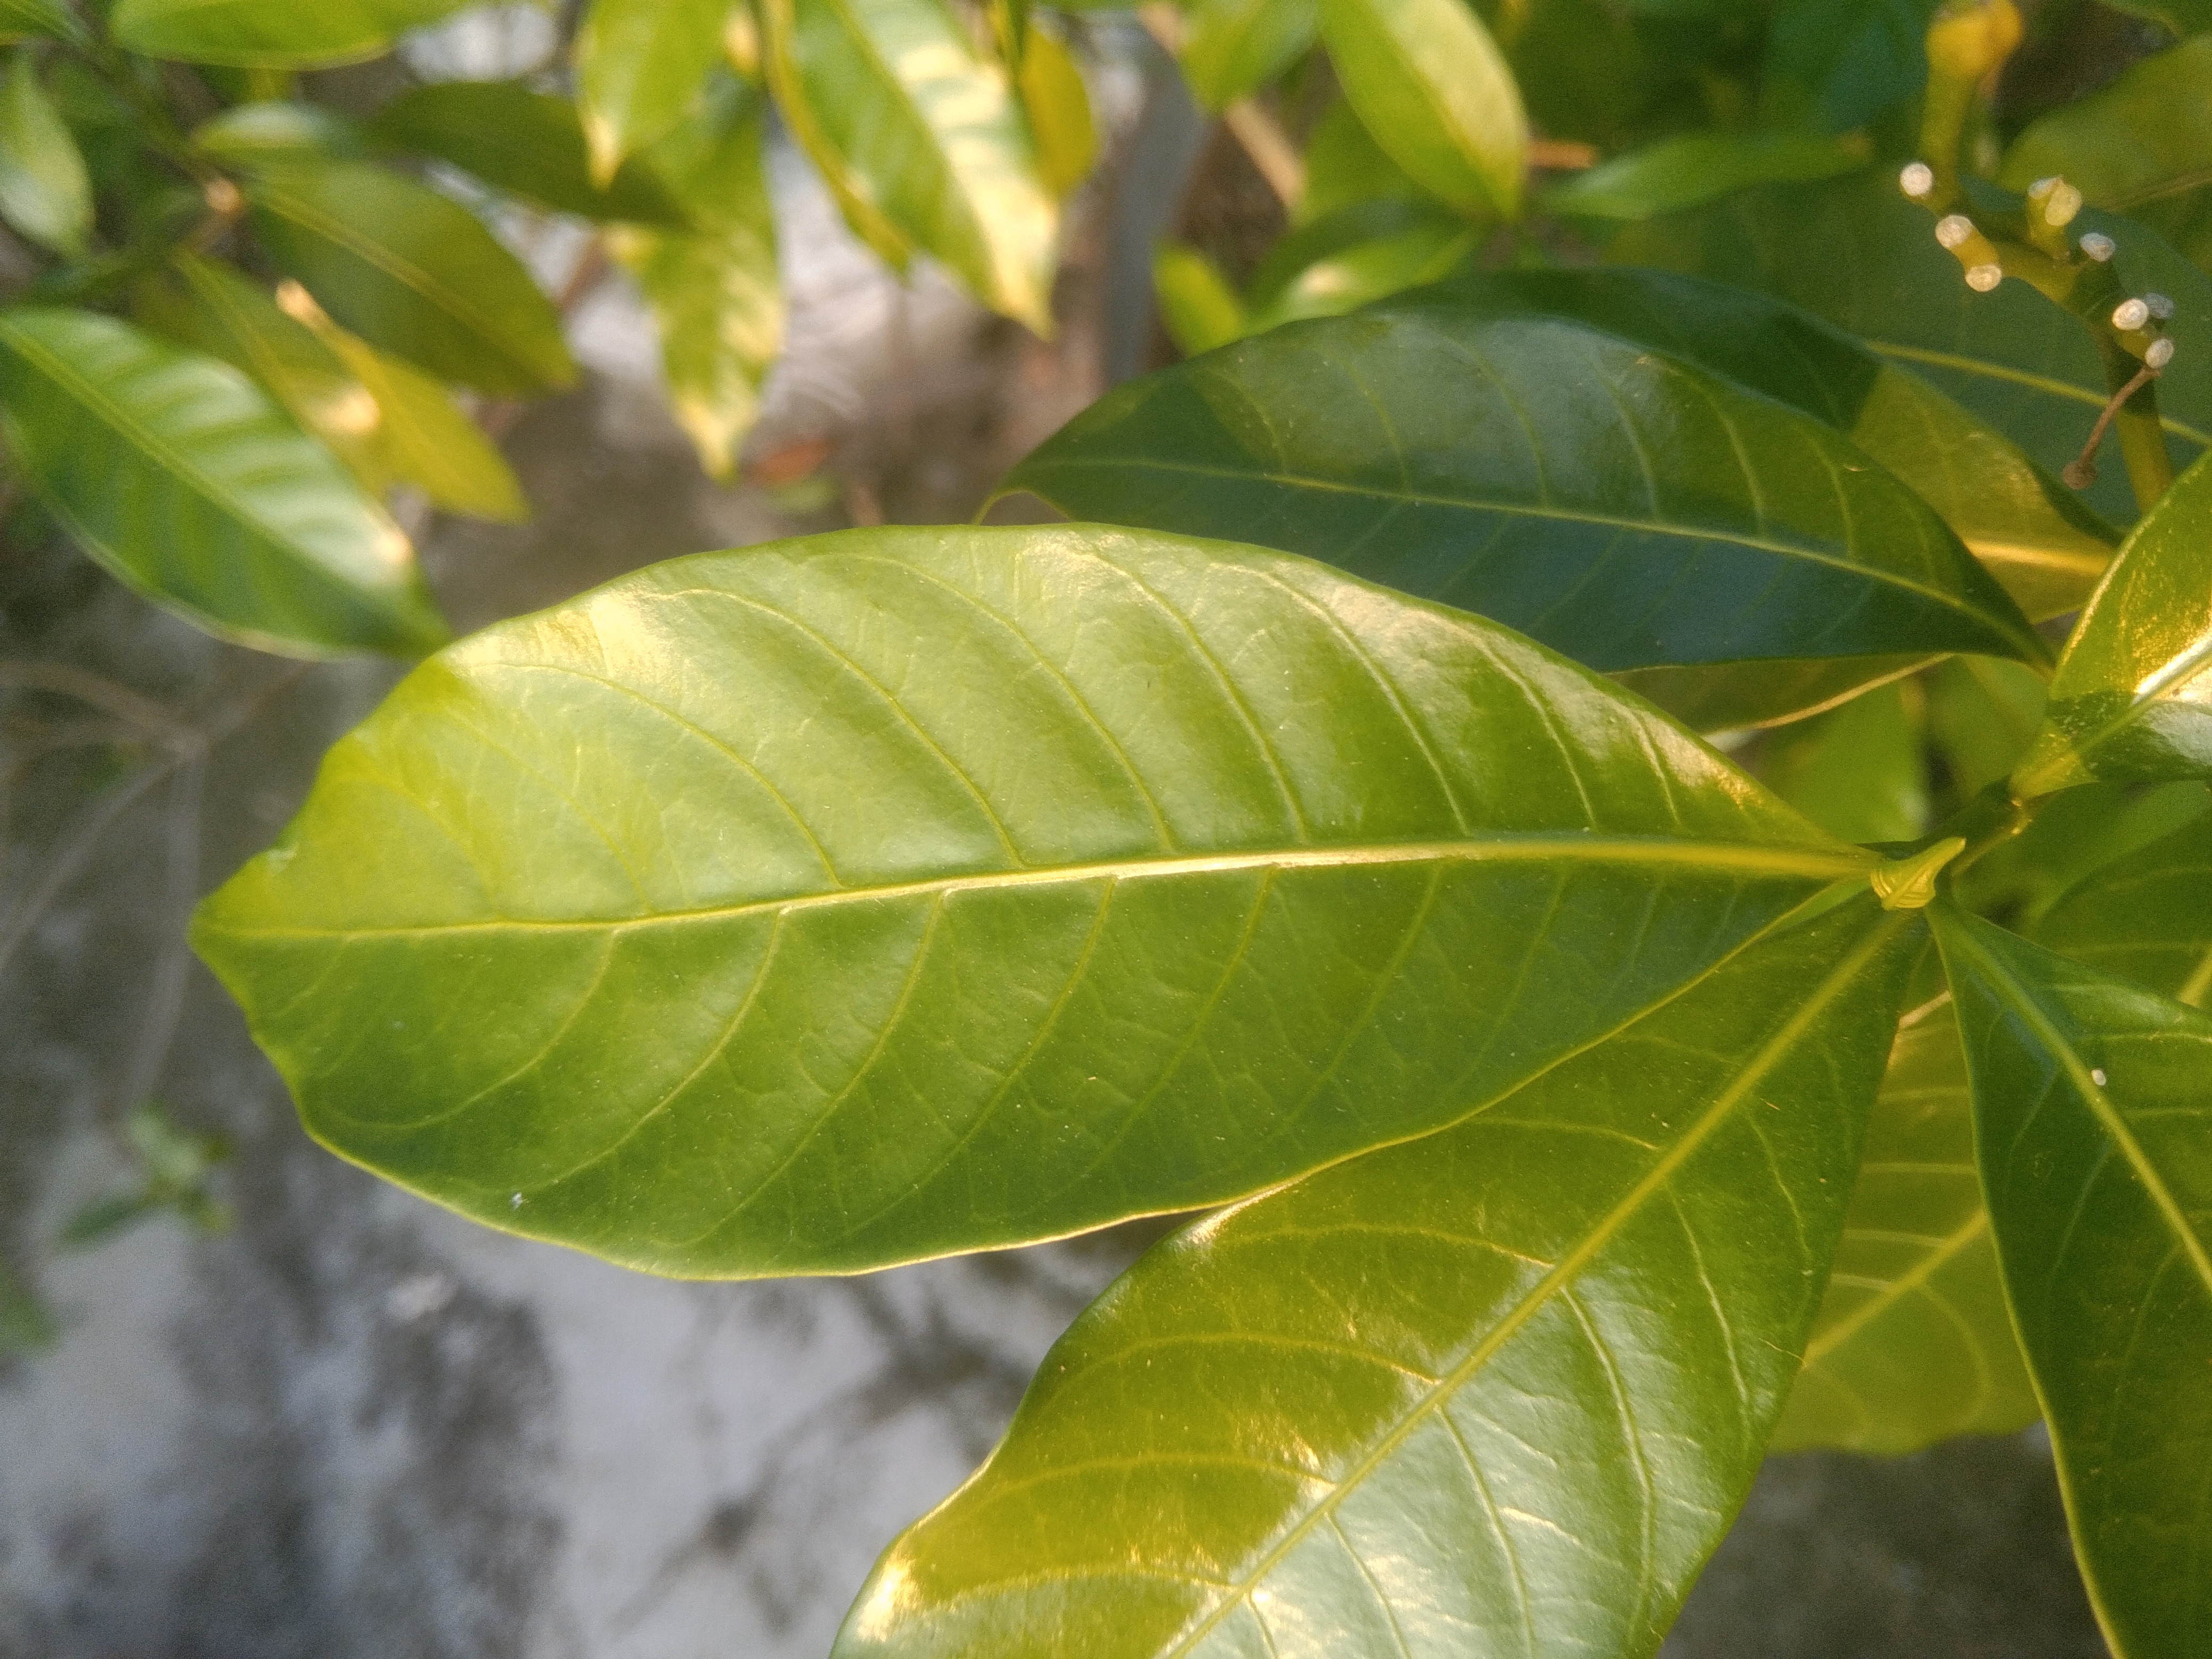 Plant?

togor
